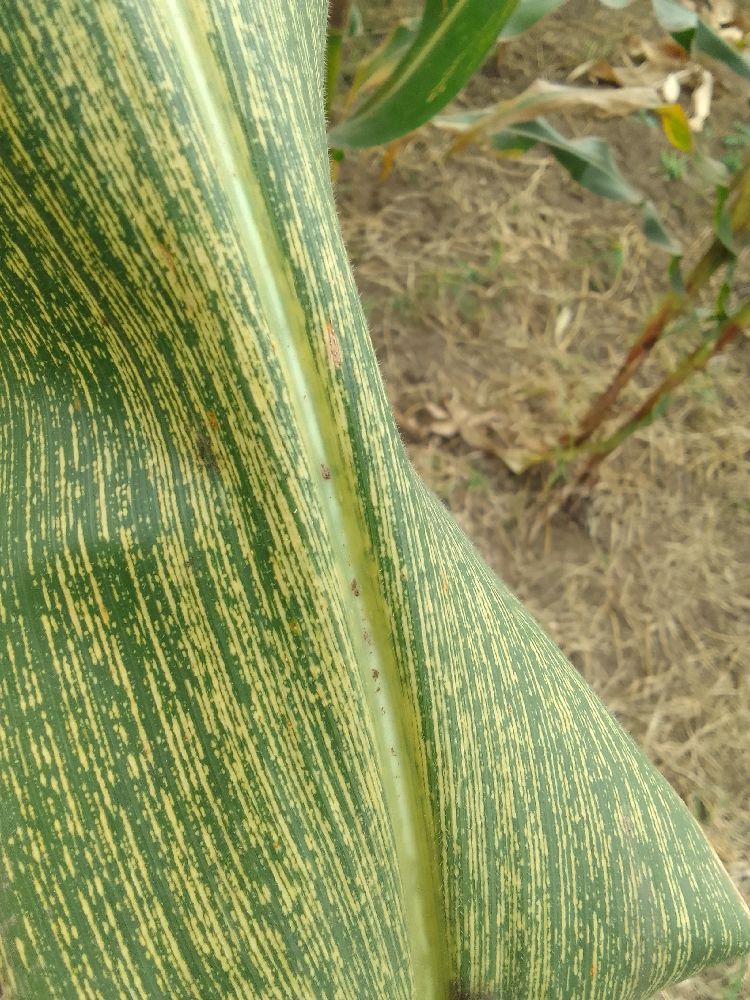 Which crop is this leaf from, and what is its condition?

maize, maize streak virus
